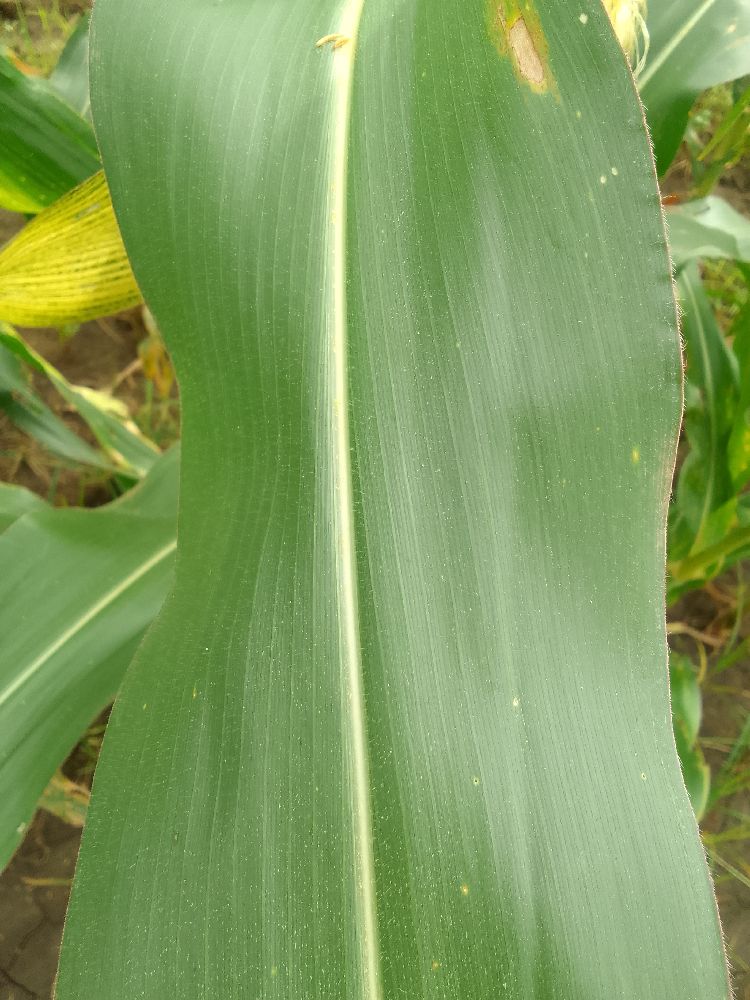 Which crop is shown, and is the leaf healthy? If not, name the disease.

maize, healthy
